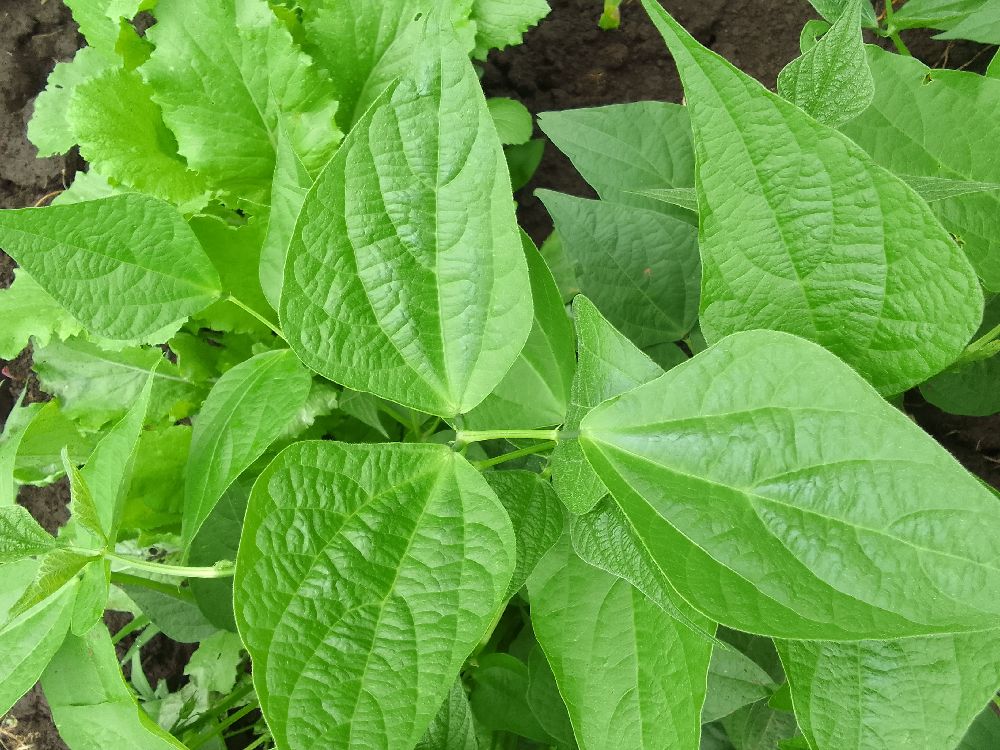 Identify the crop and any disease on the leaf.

common bean, healthy
